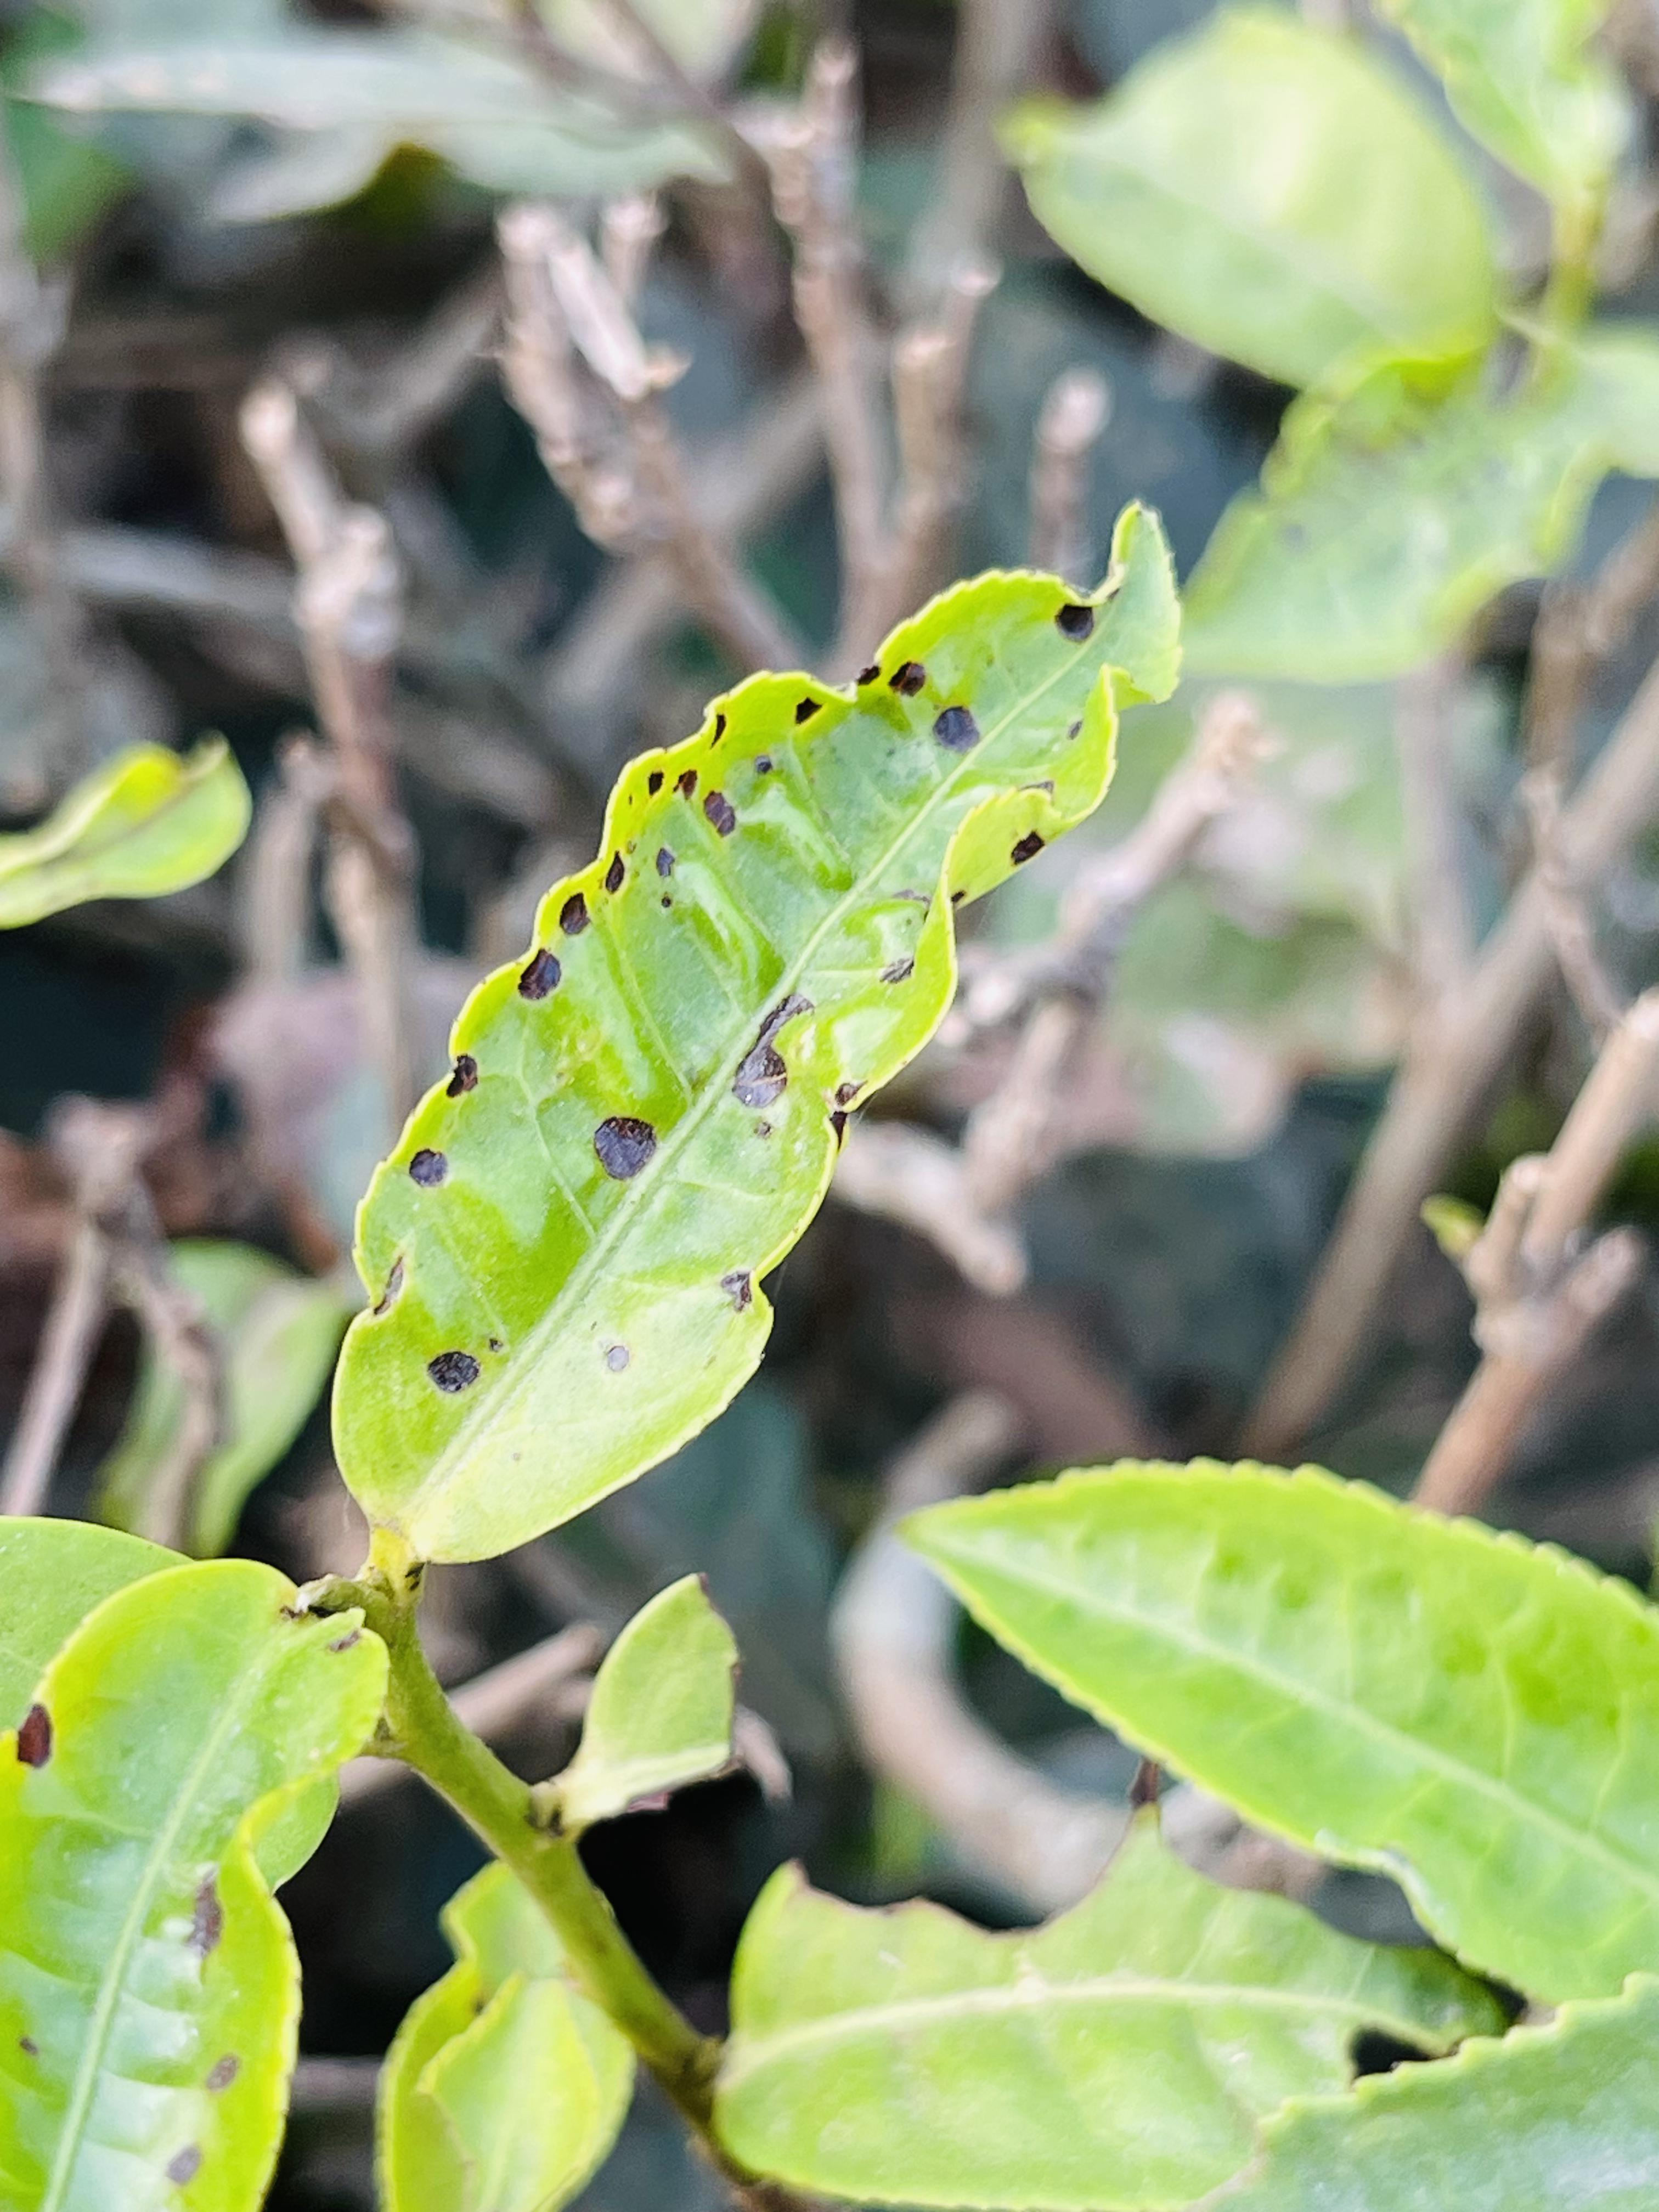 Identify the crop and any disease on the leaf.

tea, helopeltis
